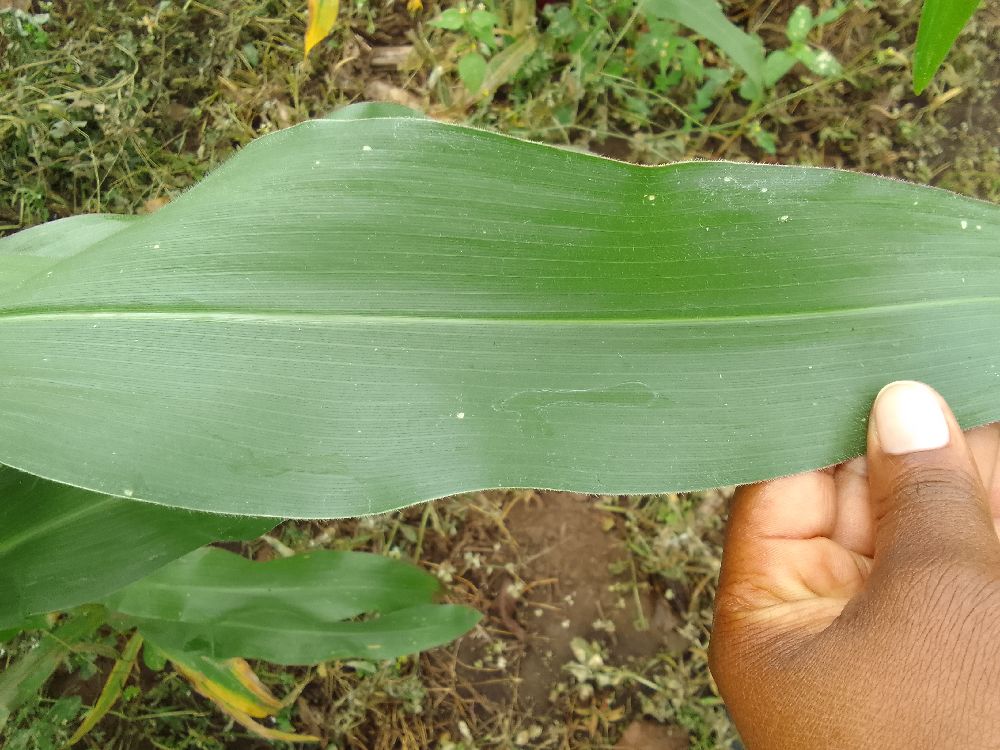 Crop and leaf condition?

maize, healthy
